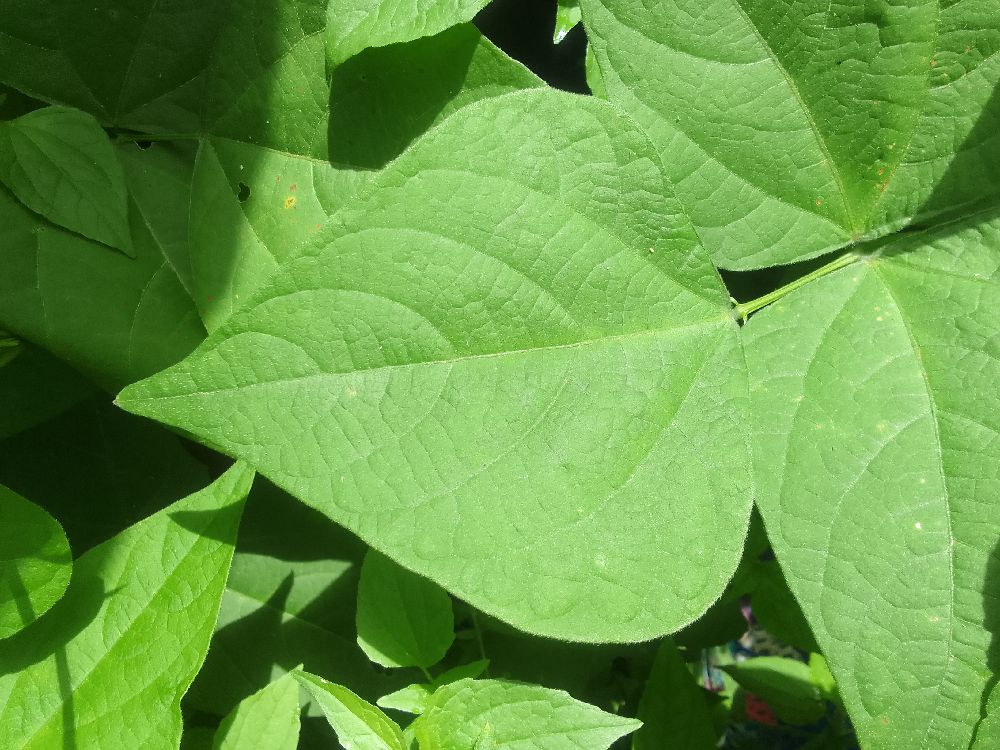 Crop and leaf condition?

common bean, healthy
